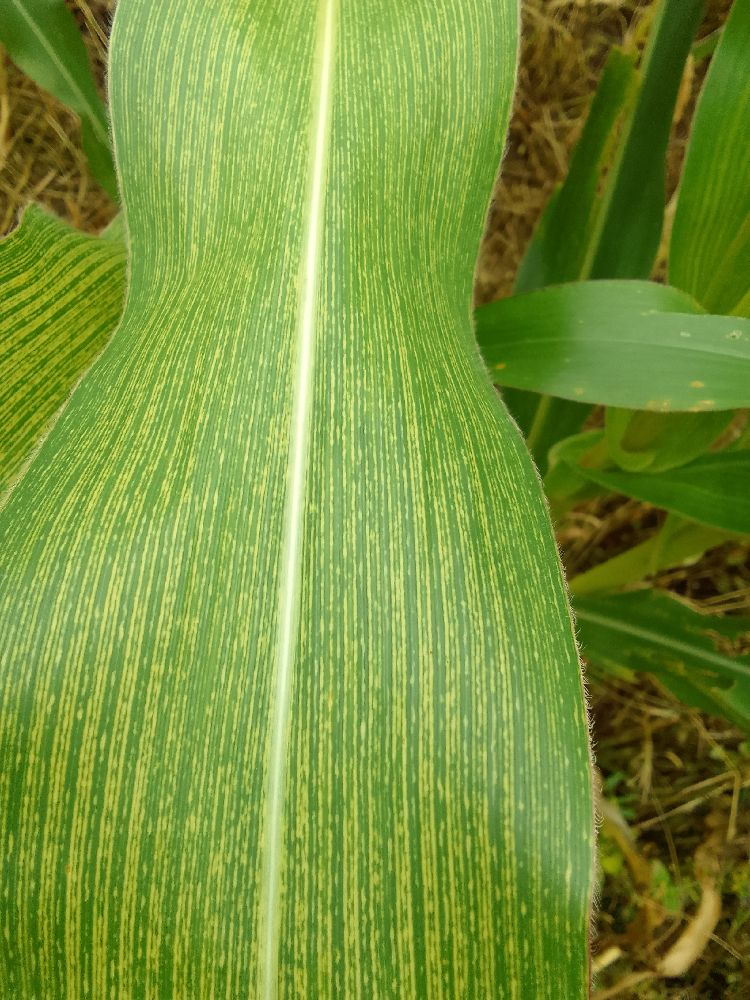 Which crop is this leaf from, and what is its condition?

maize, maize streak virus
